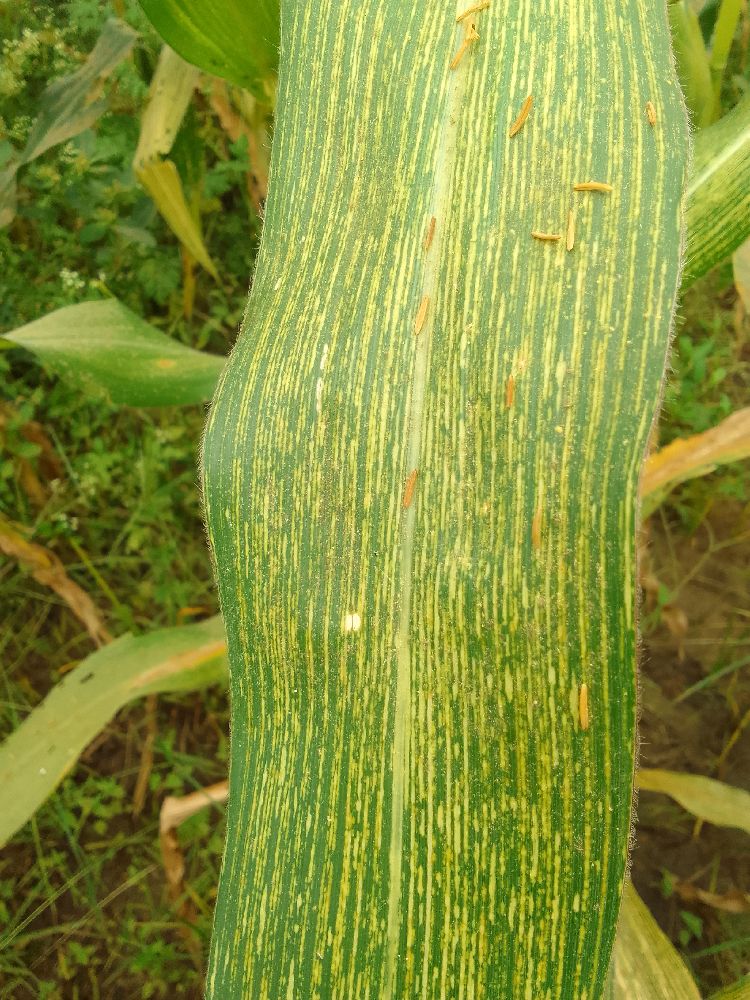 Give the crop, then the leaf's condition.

maize, maize streak virus
